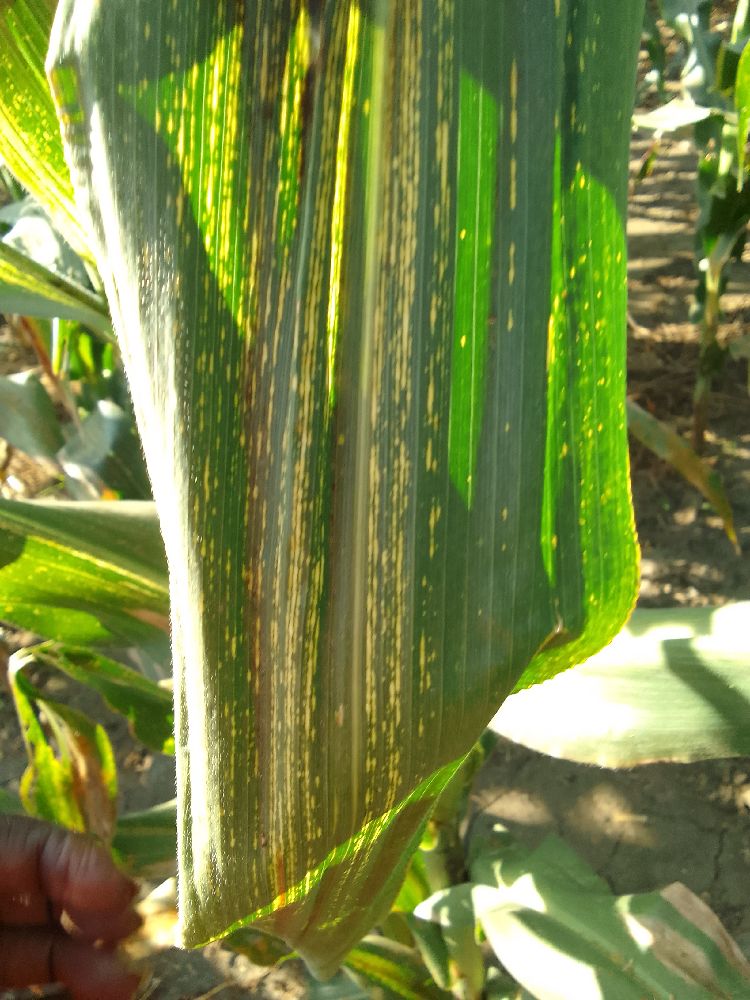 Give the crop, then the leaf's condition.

maize, maize streak virus
